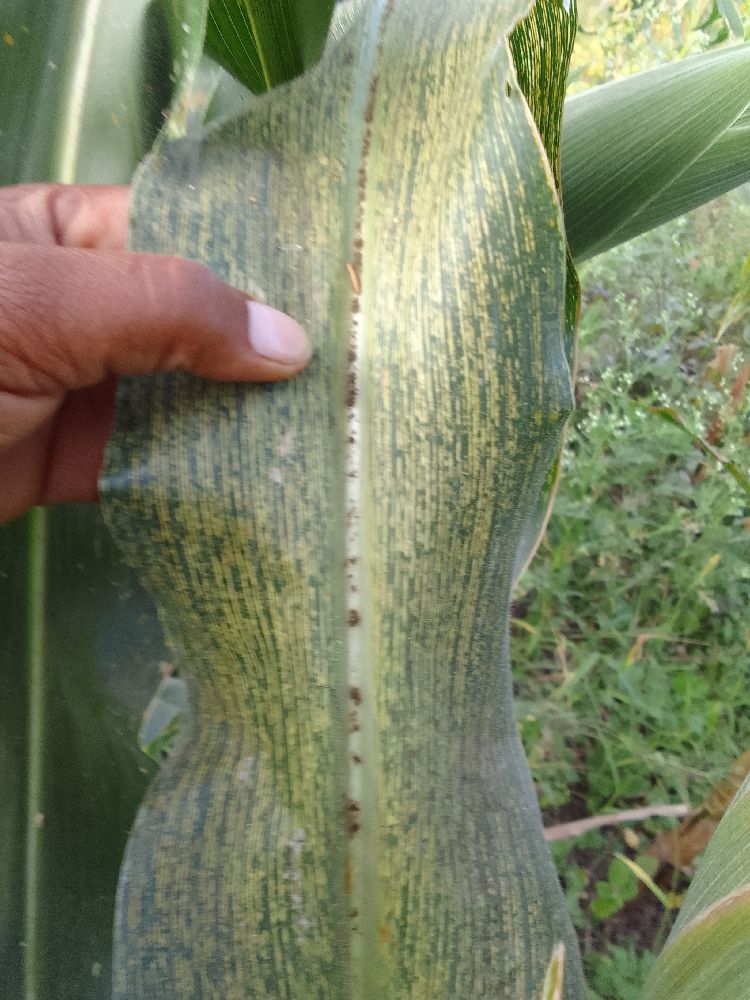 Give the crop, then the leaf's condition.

maize, maize streak virus
